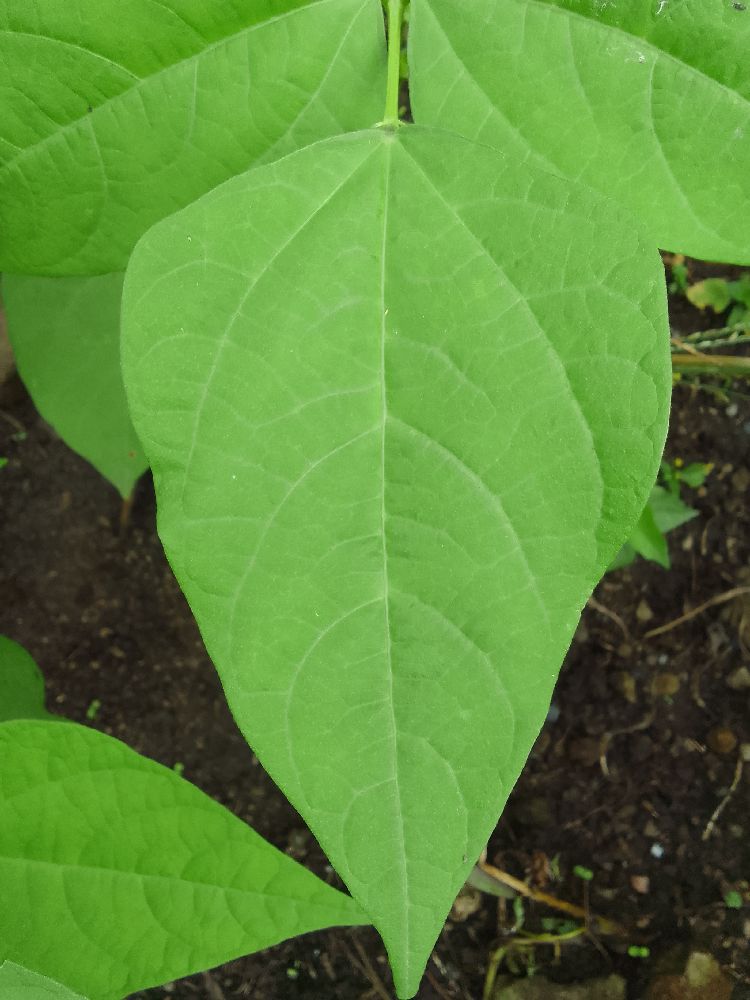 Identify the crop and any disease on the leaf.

common bean, healthy
